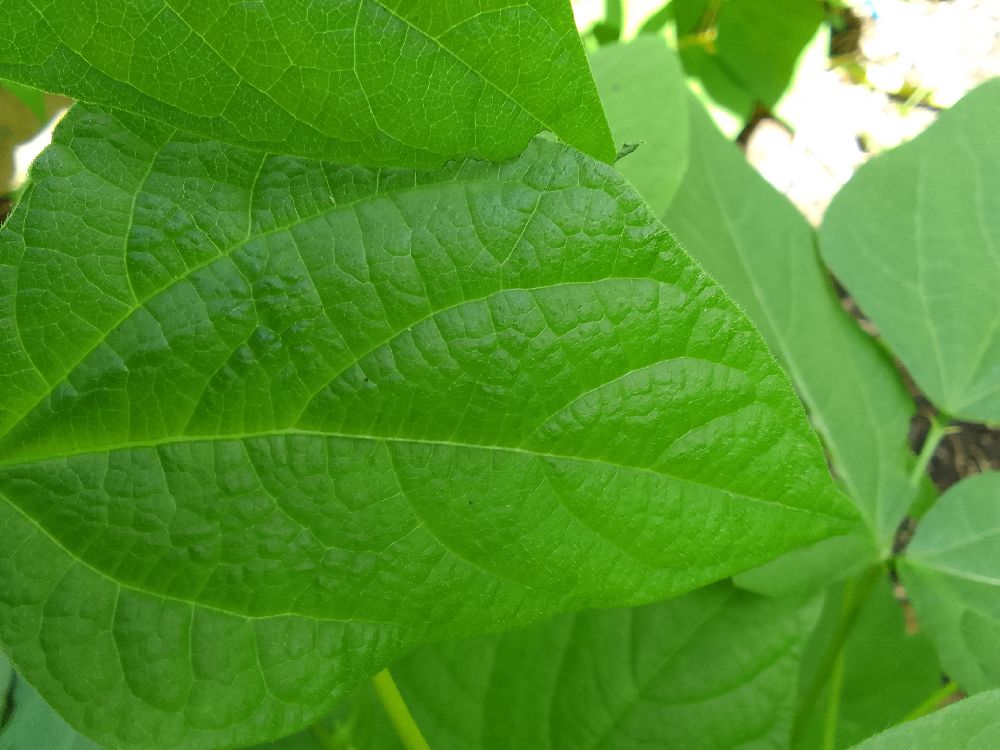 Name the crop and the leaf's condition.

common bean, healthy
